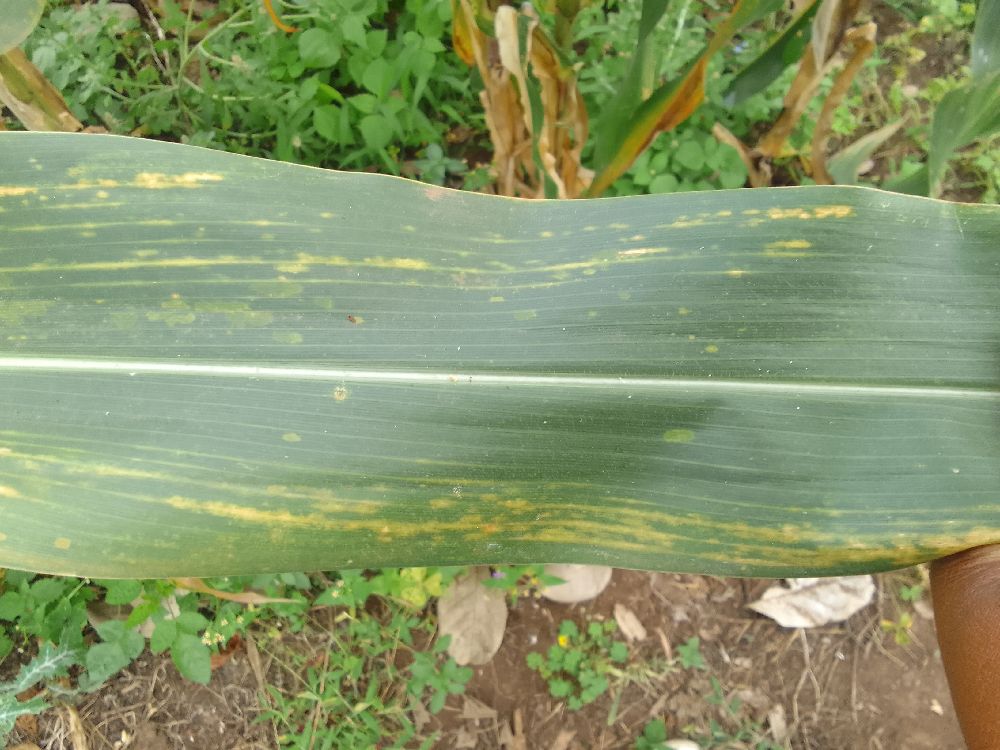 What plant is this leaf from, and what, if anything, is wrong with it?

maize, maize lethal necrosis
